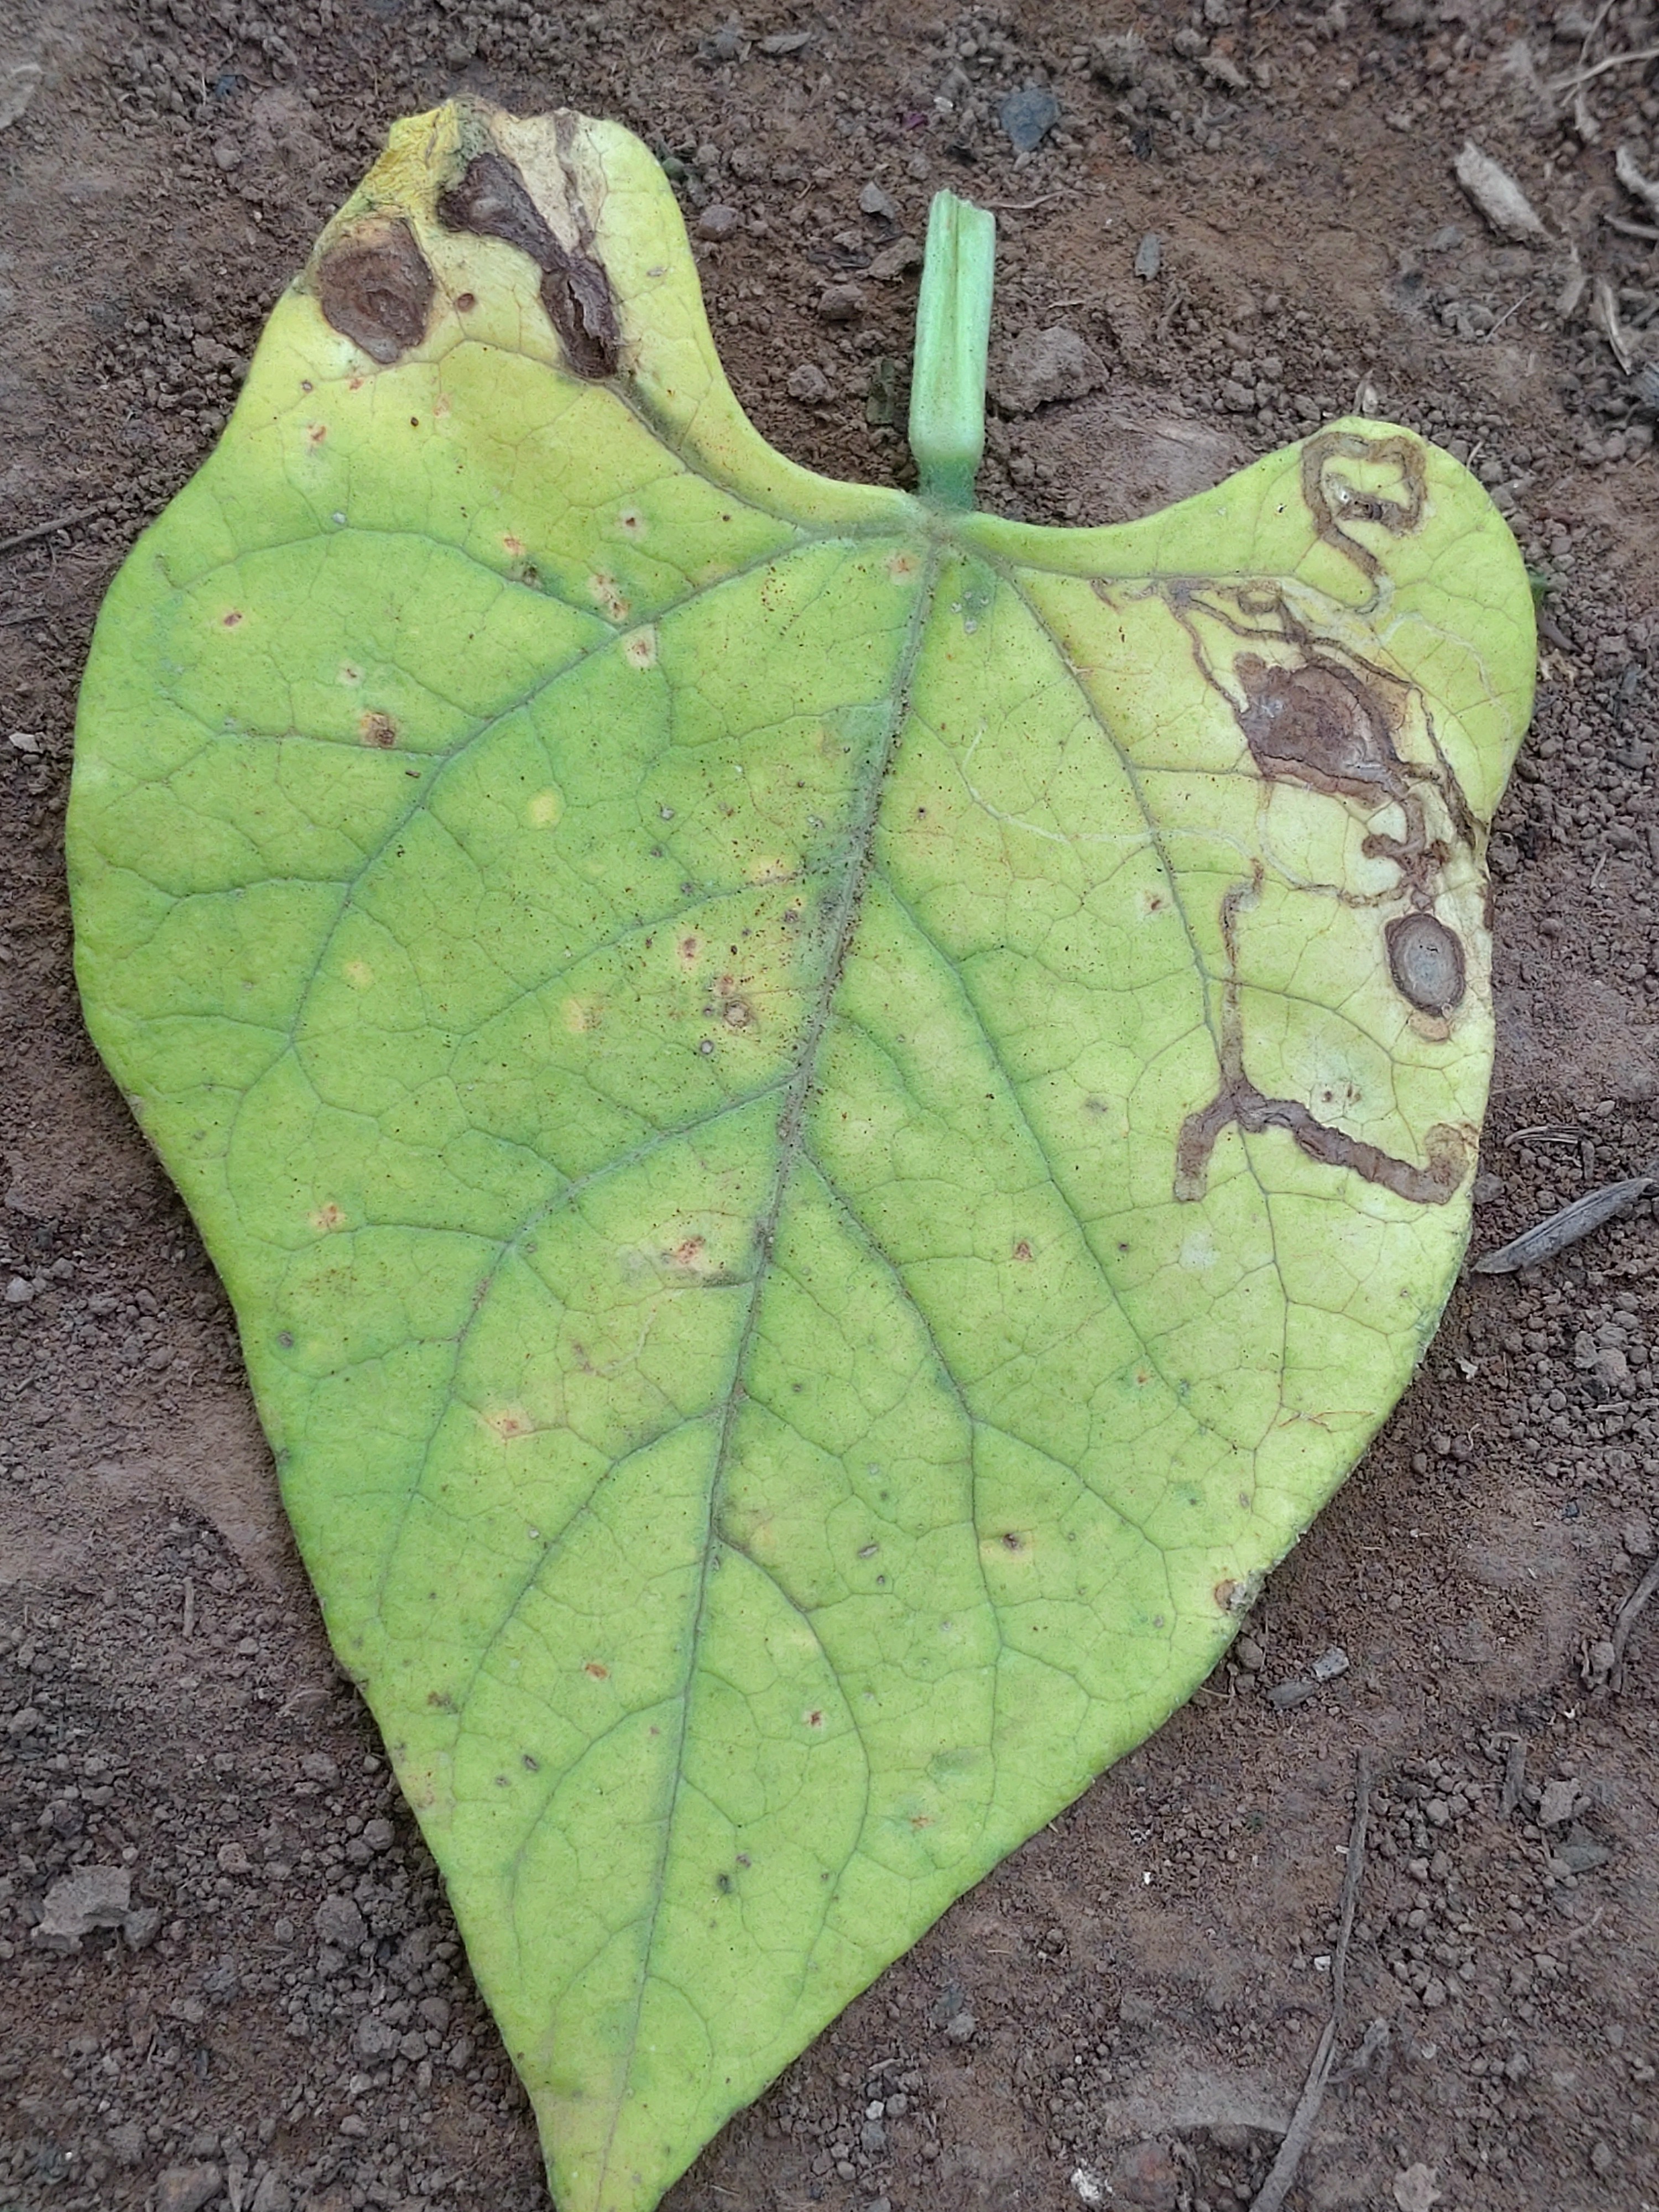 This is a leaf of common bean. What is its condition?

anthracnose
